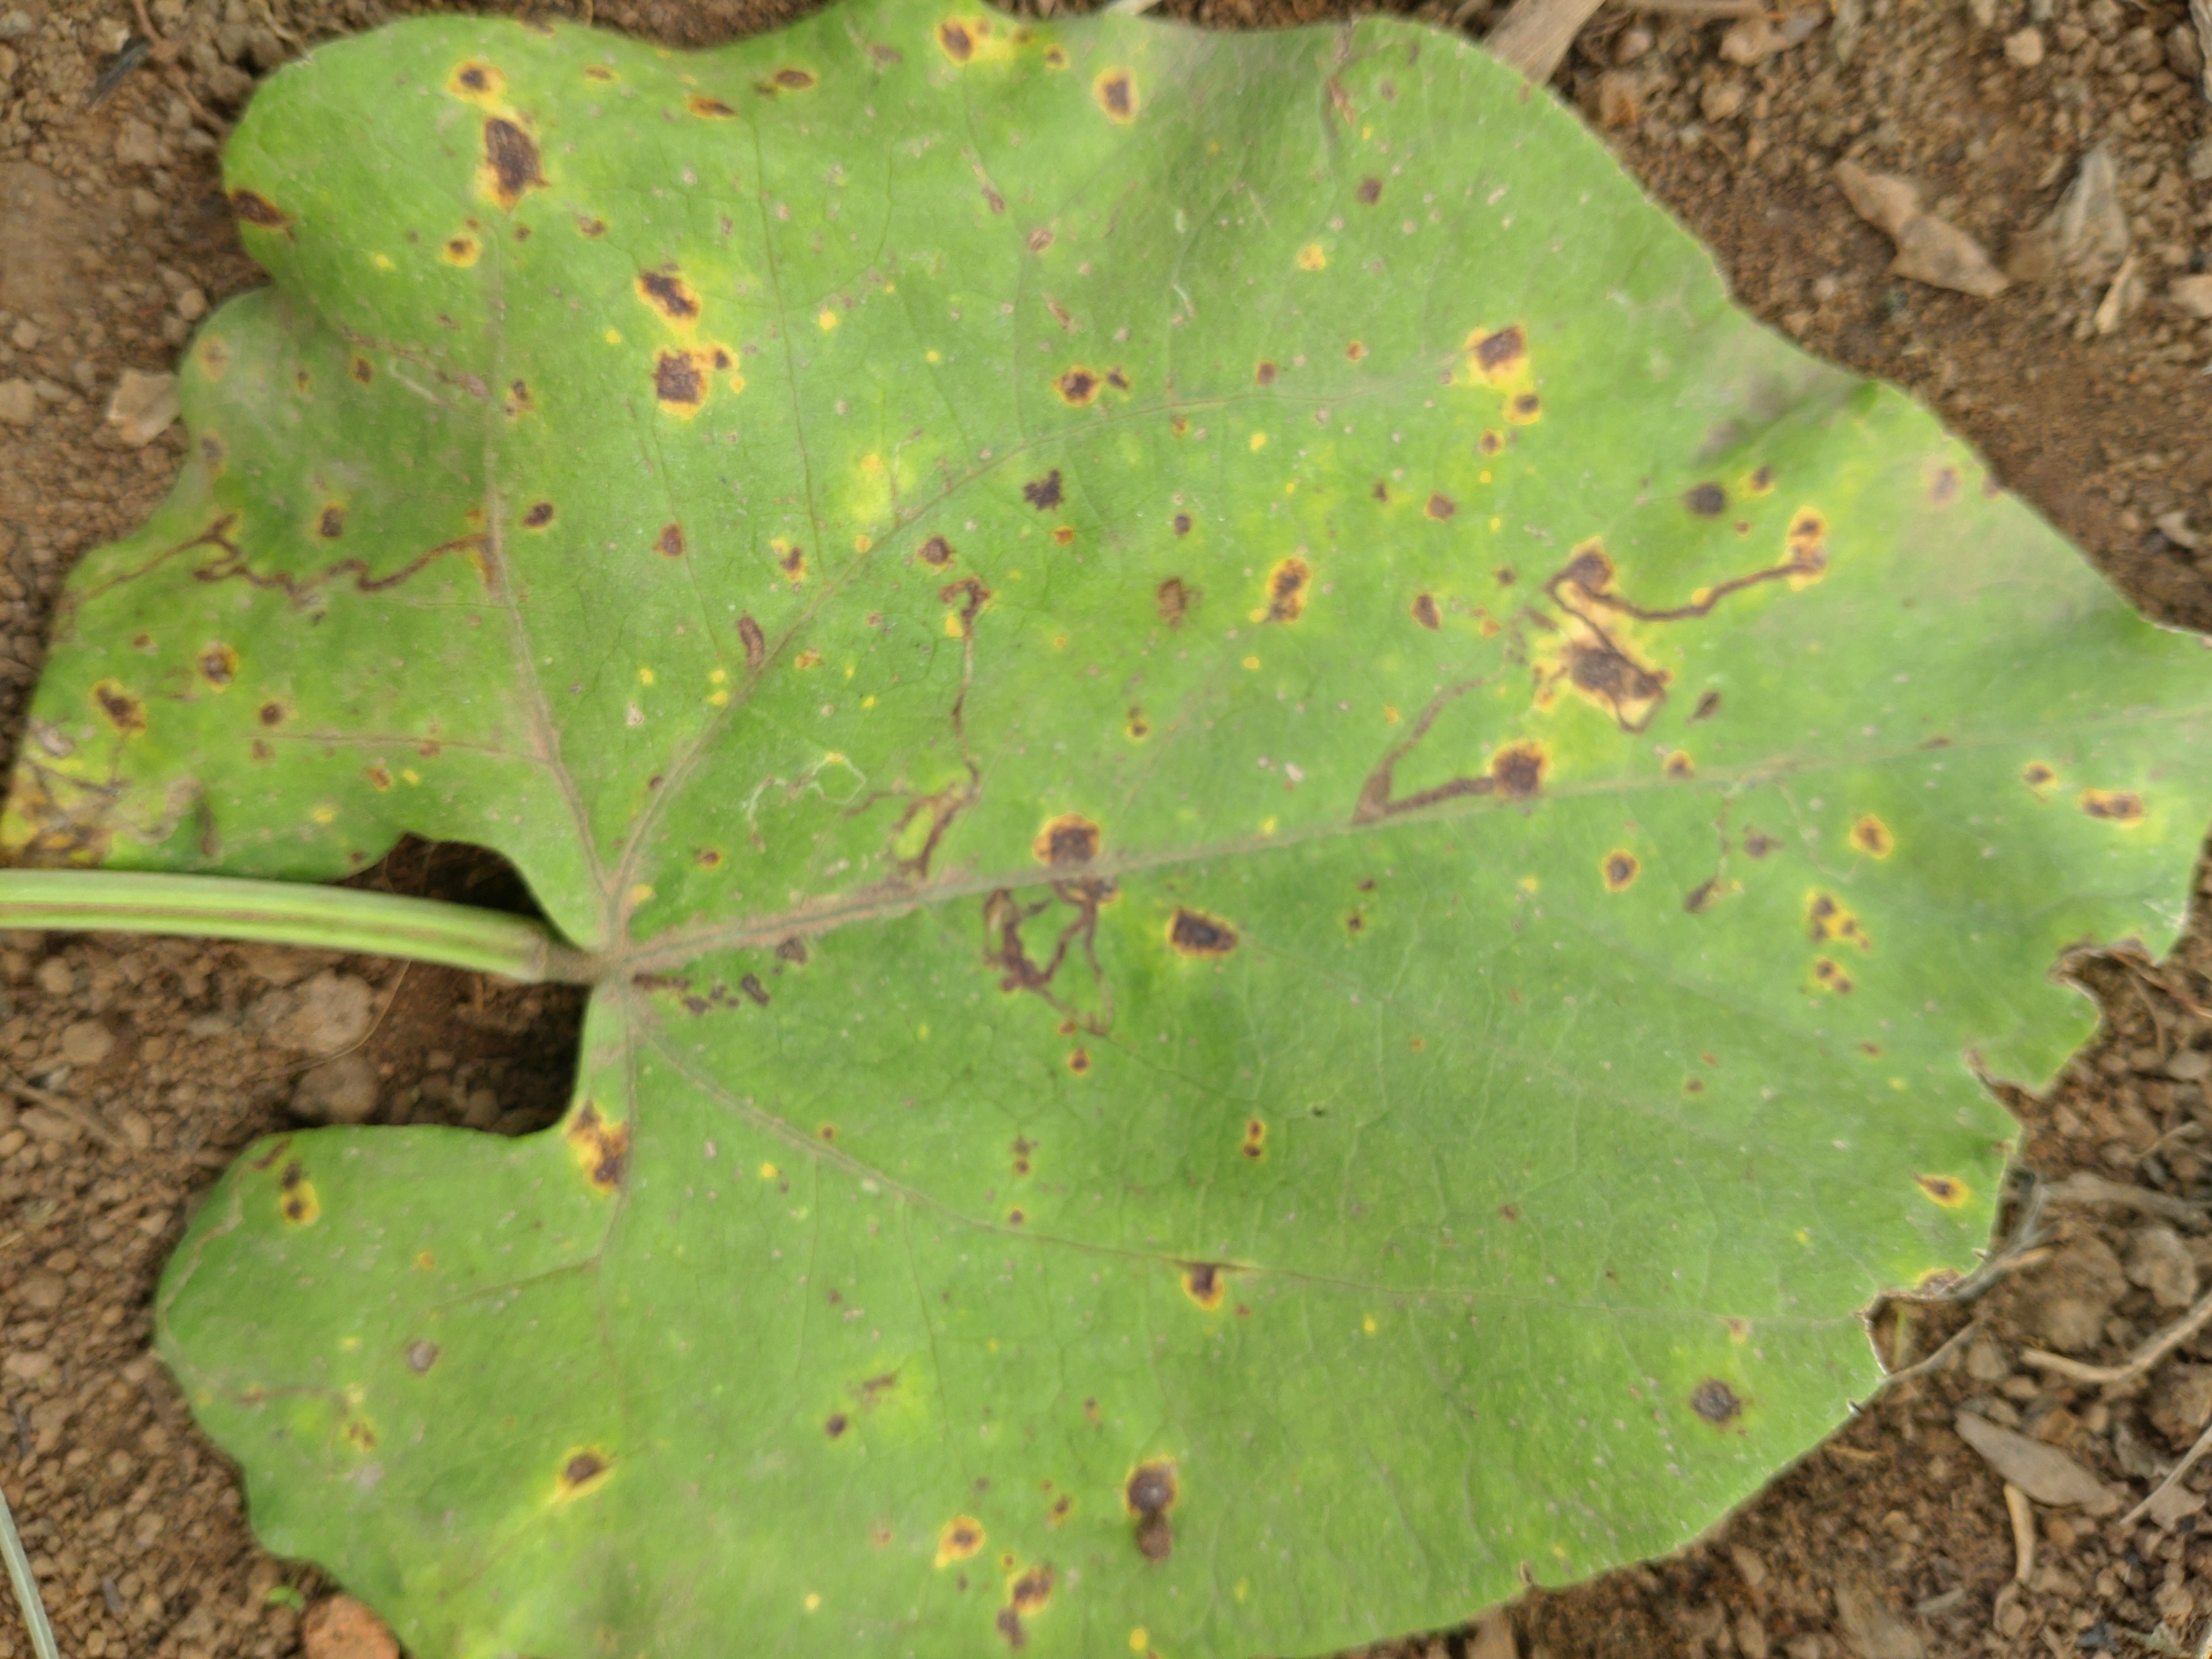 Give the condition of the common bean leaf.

rust
